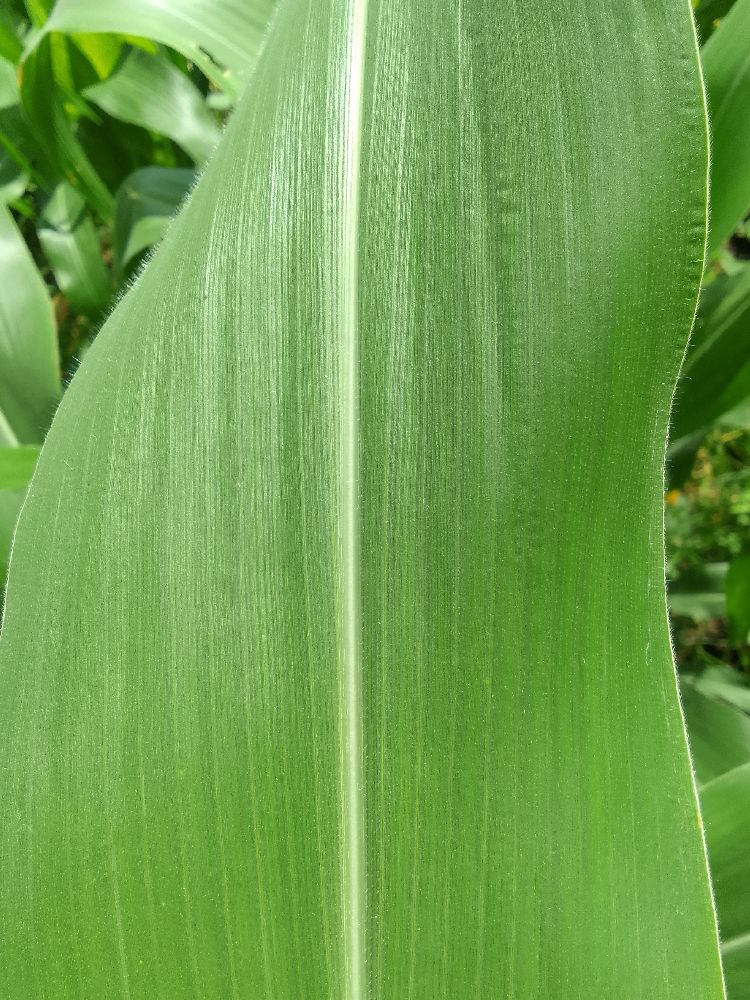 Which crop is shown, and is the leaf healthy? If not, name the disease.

maize, healthy
